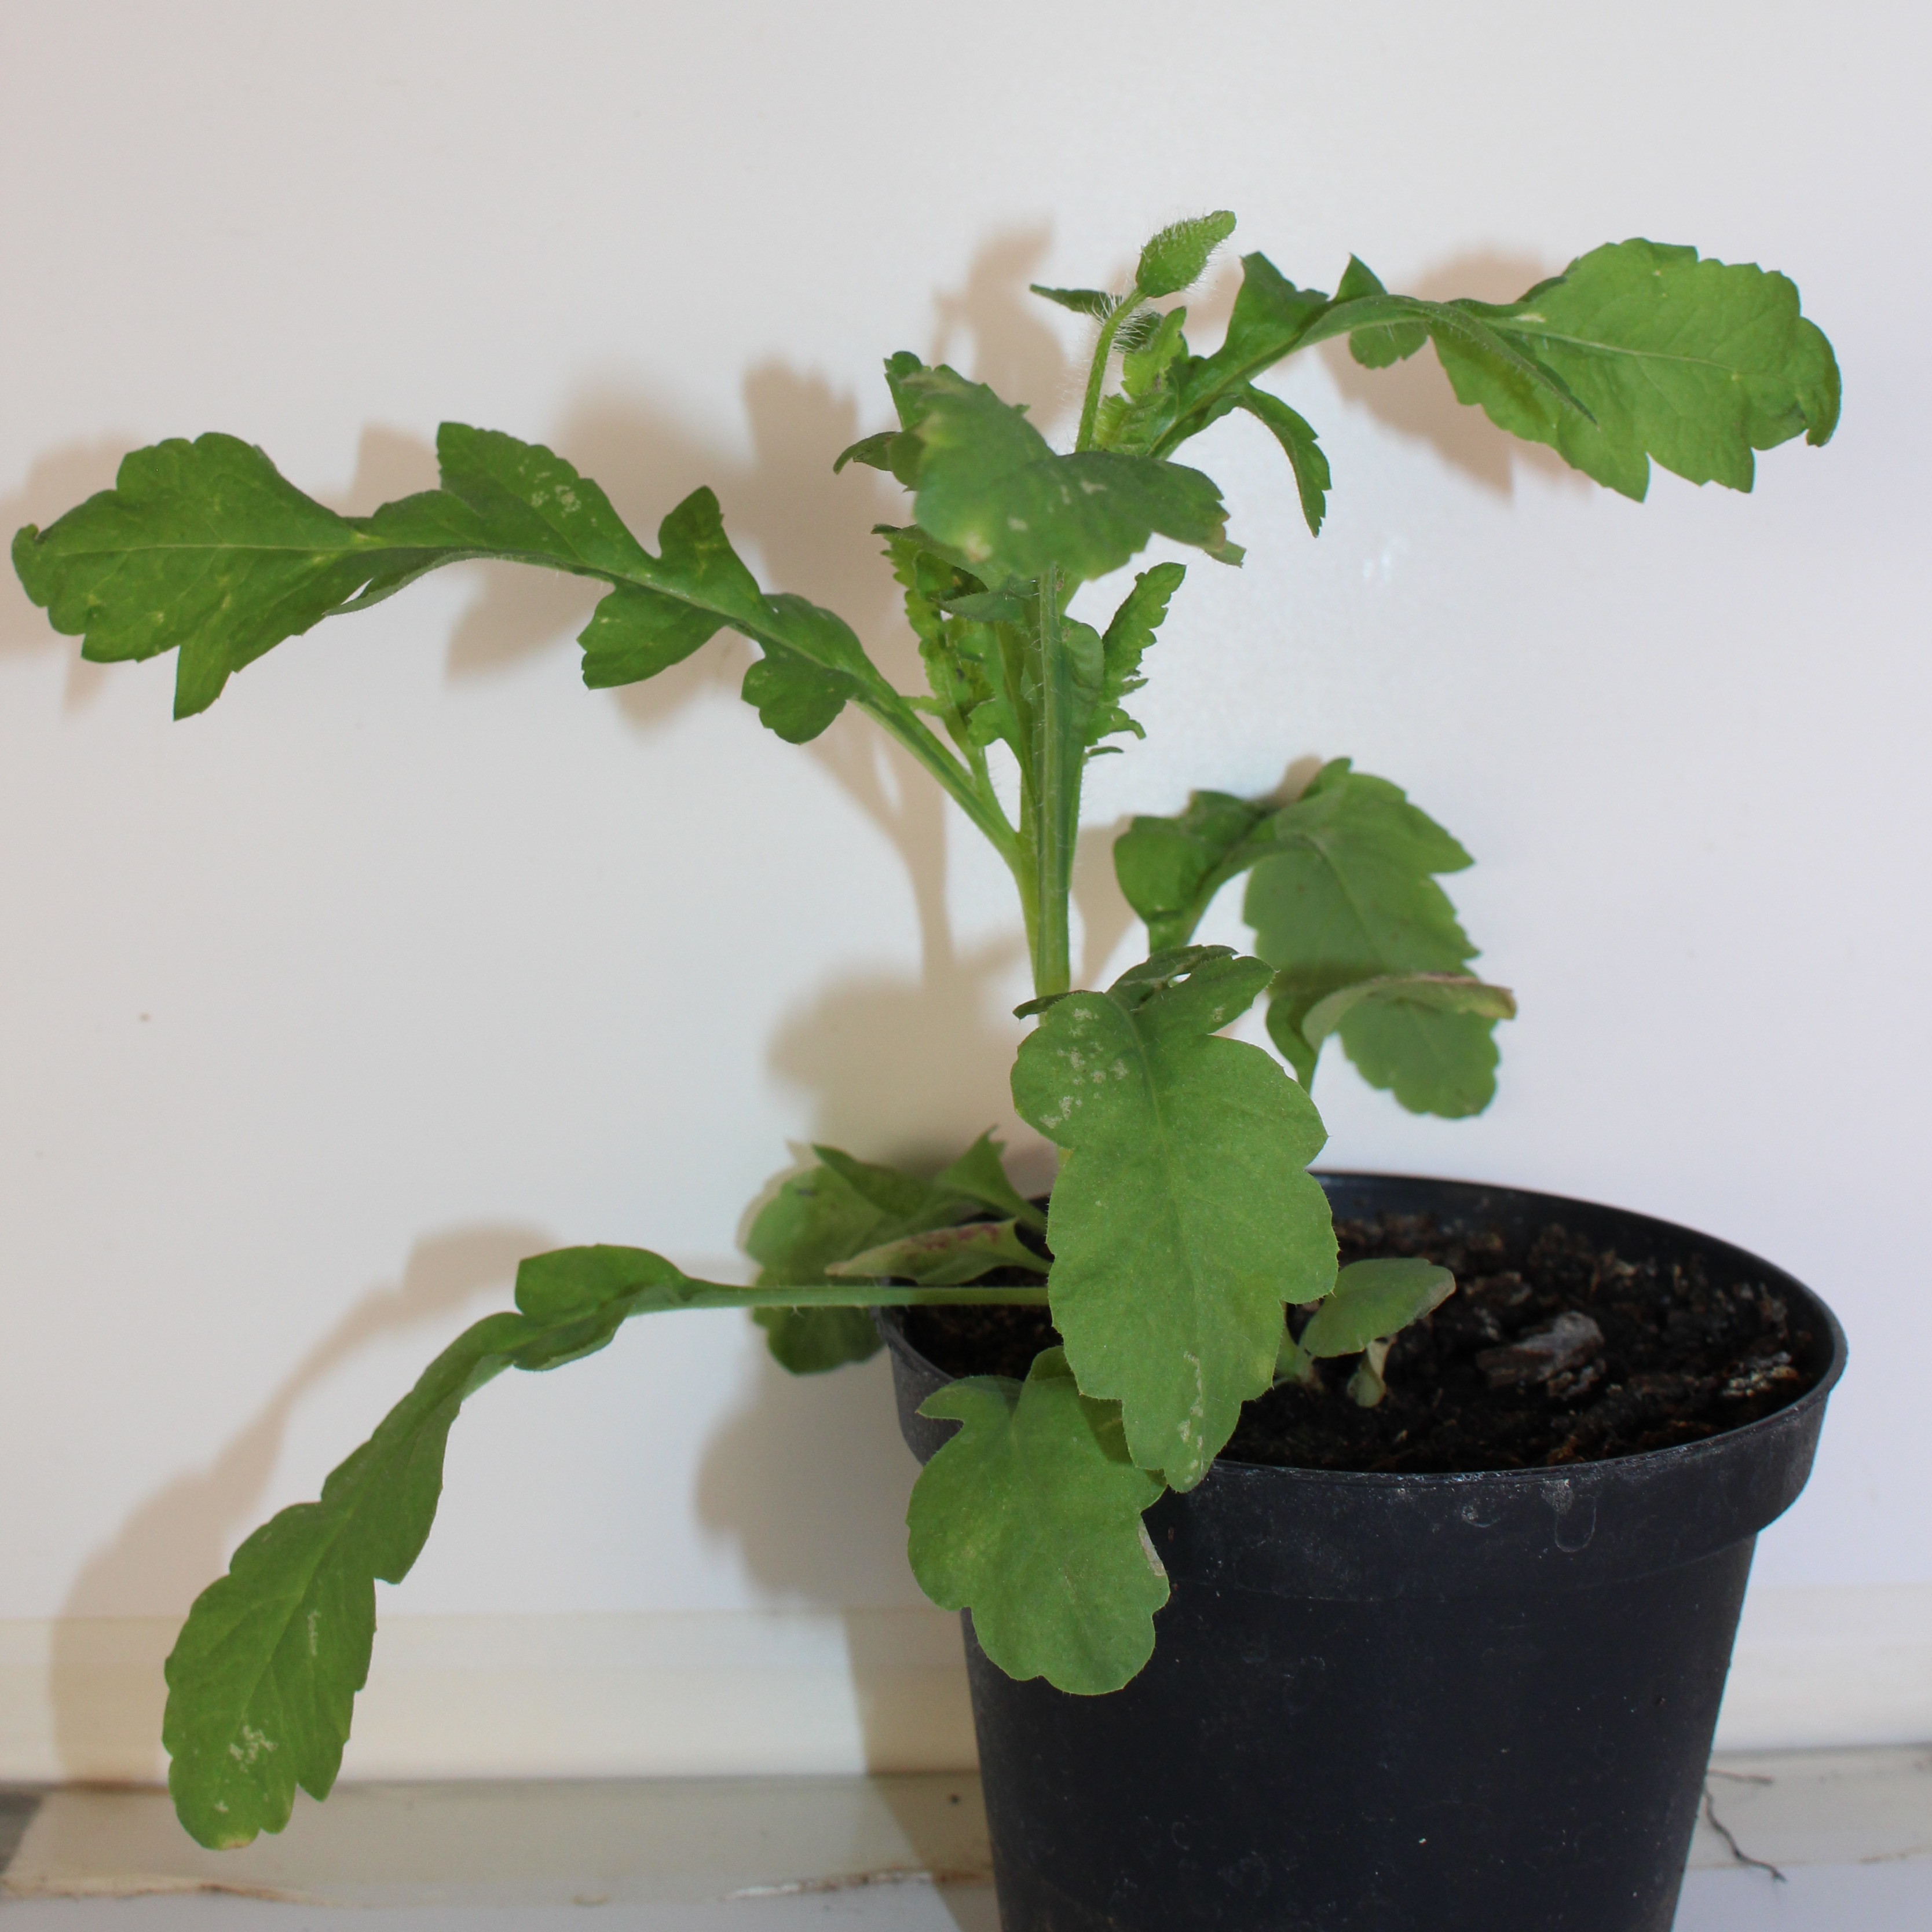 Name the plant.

Papaver rhoeas
